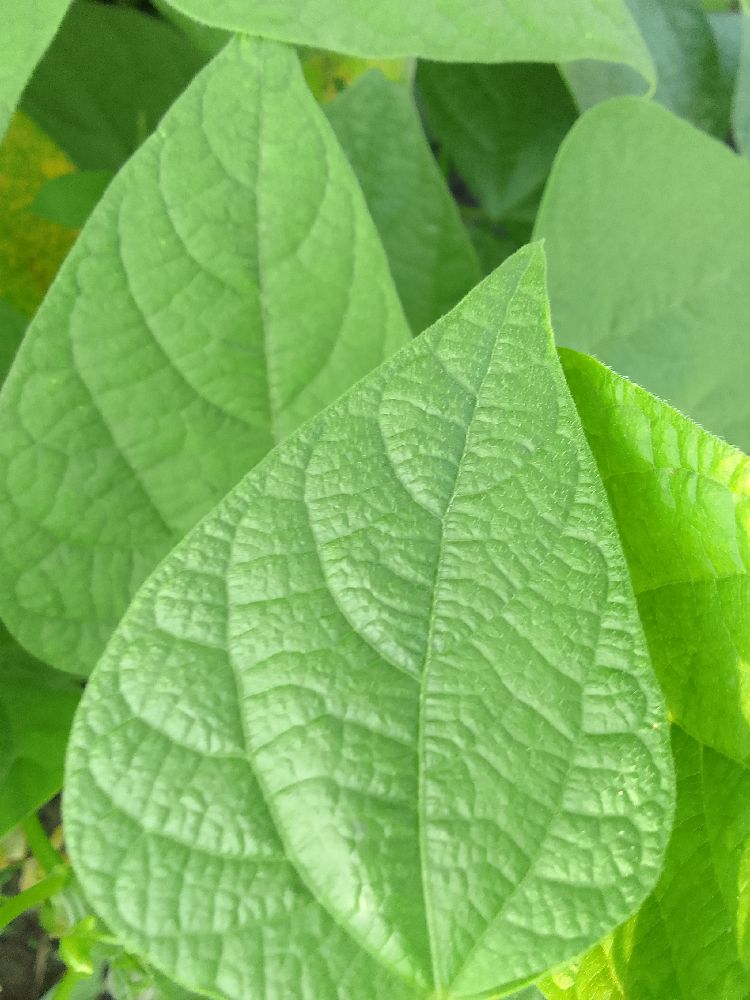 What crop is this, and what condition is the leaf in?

common bean, healthy
